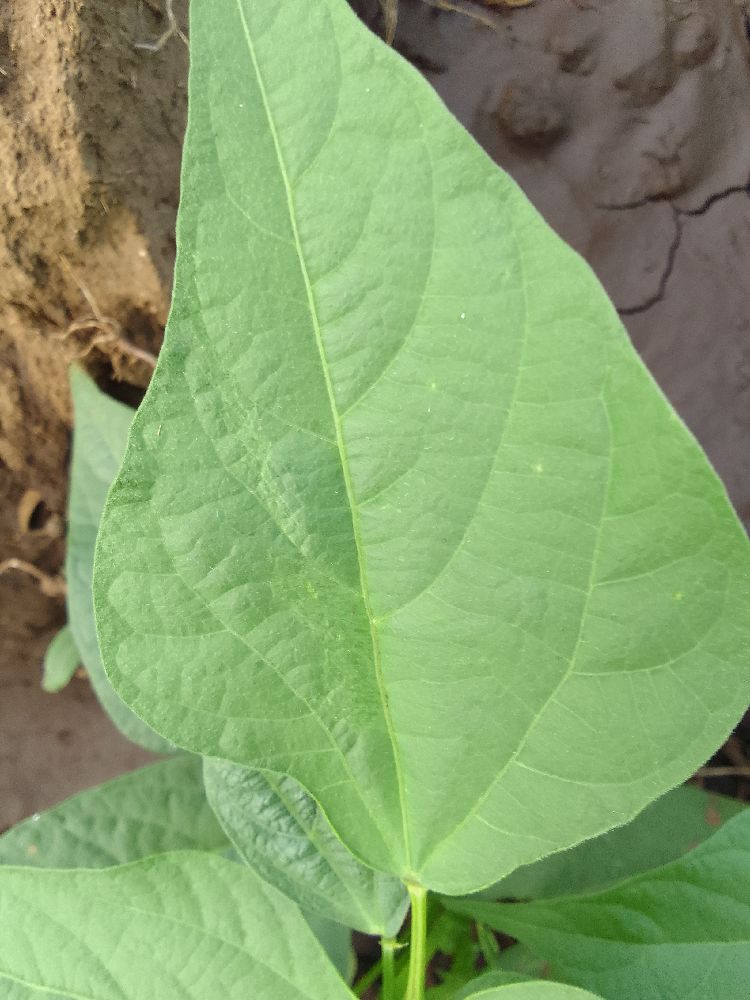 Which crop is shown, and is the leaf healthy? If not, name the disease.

common bean, healthy
